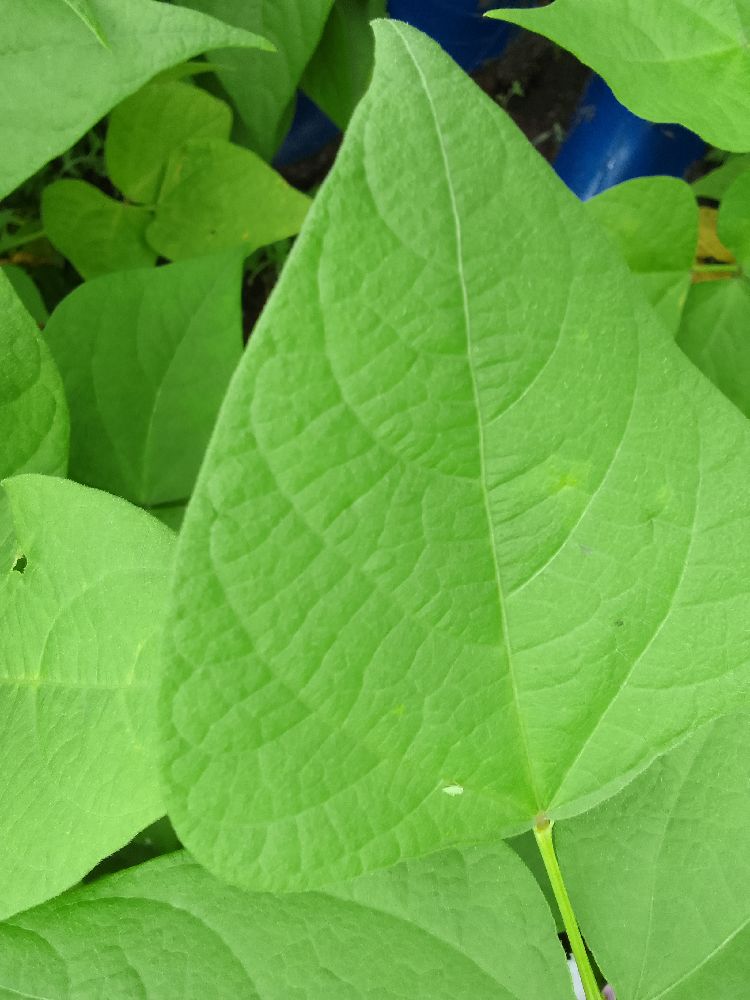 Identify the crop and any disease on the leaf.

common bean, healthy
